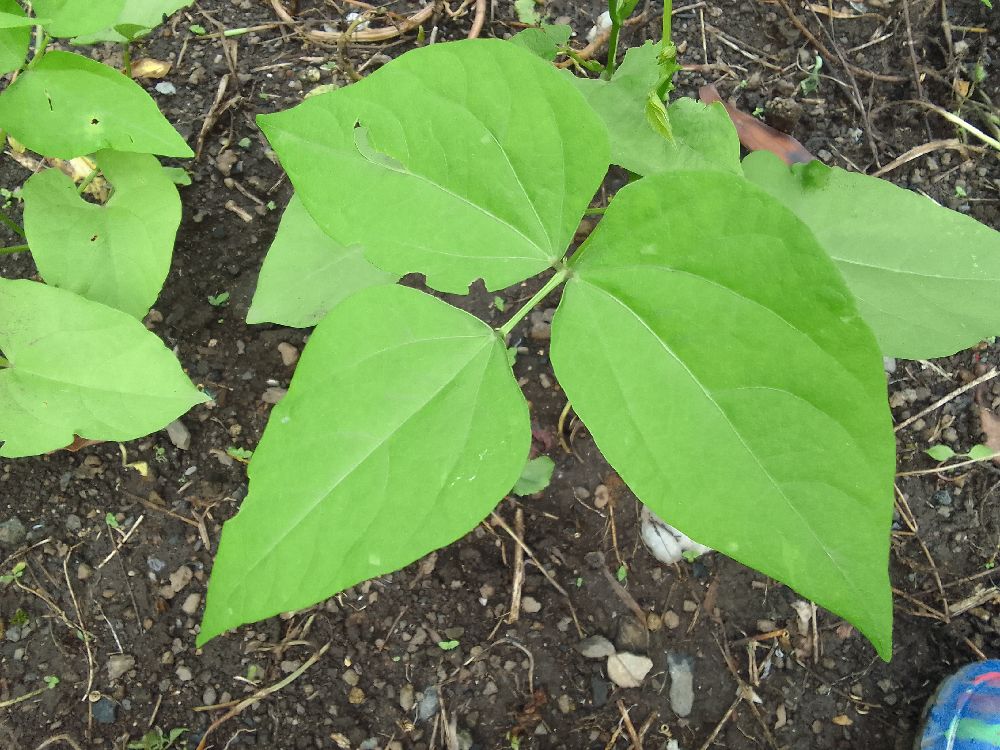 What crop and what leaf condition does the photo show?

common bean, healthy
